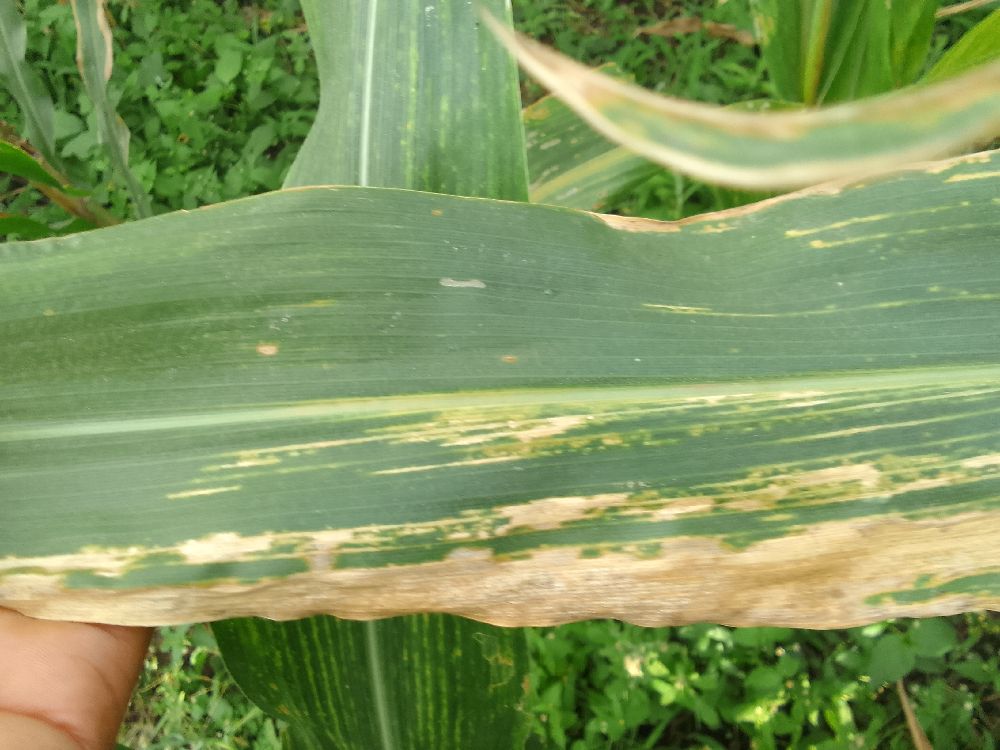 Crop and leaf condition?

maize, maize lethal necrosis
